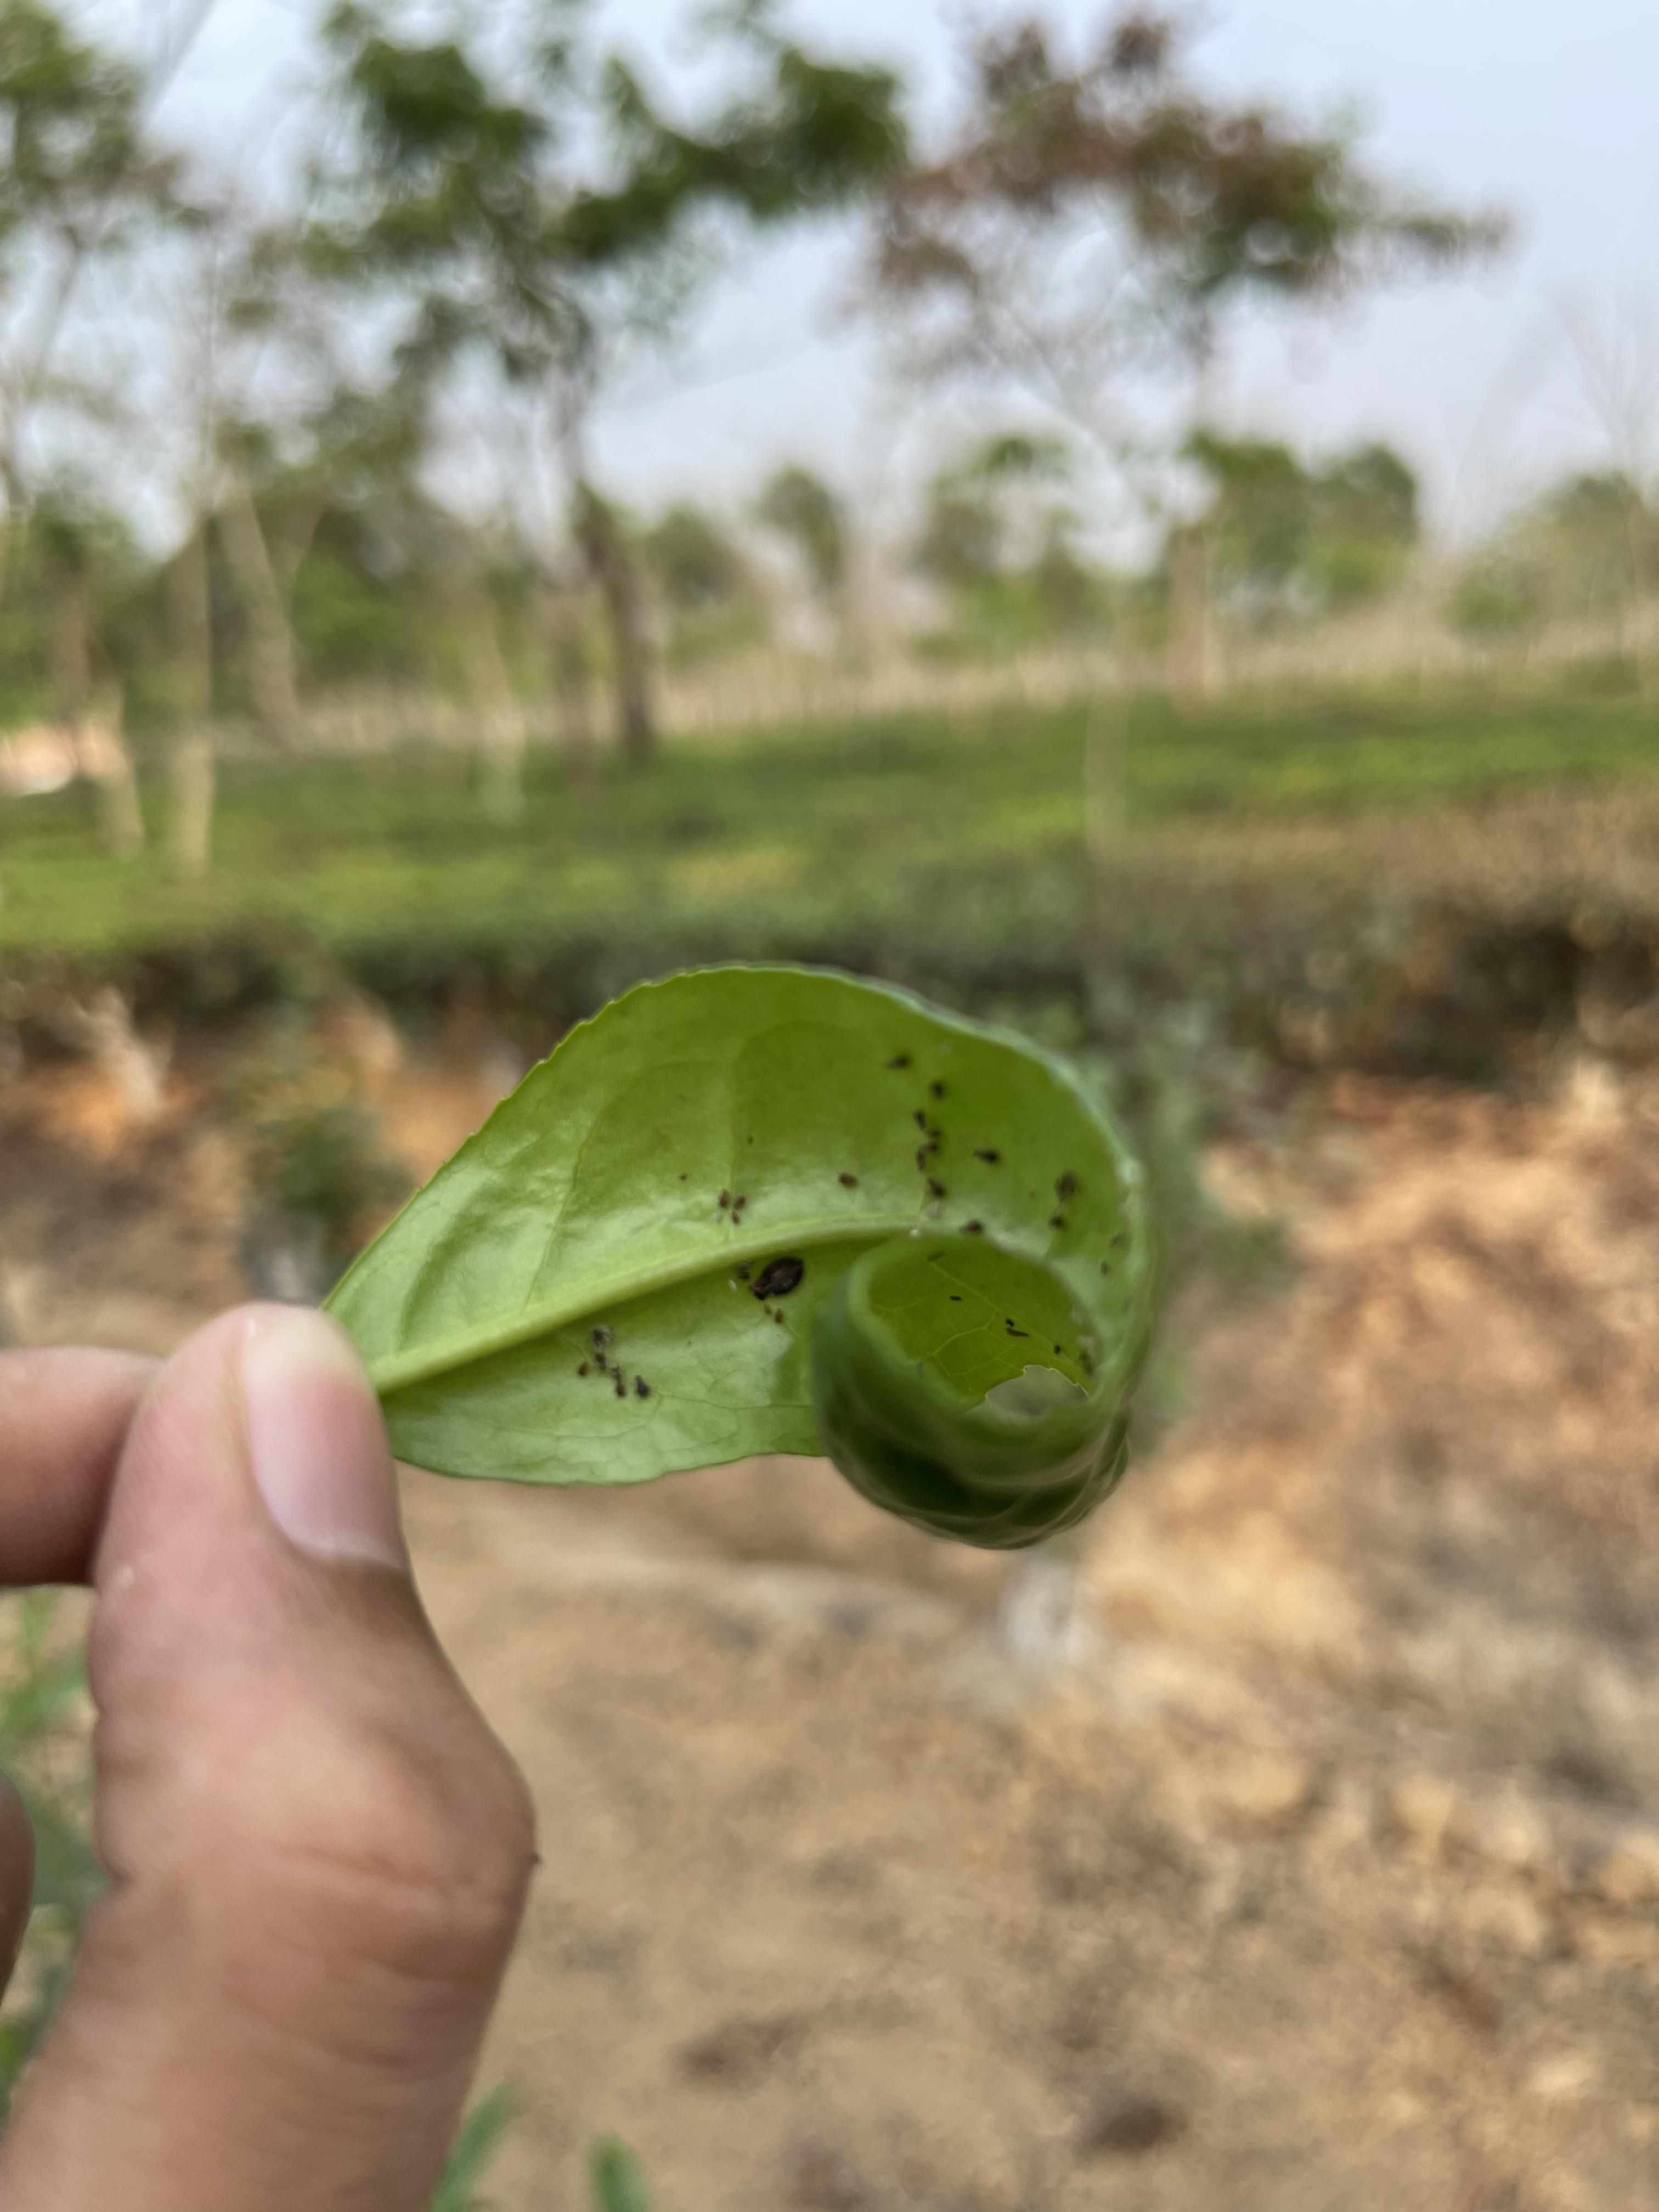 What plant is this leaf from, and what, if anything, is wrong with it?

tea, helopeltis
